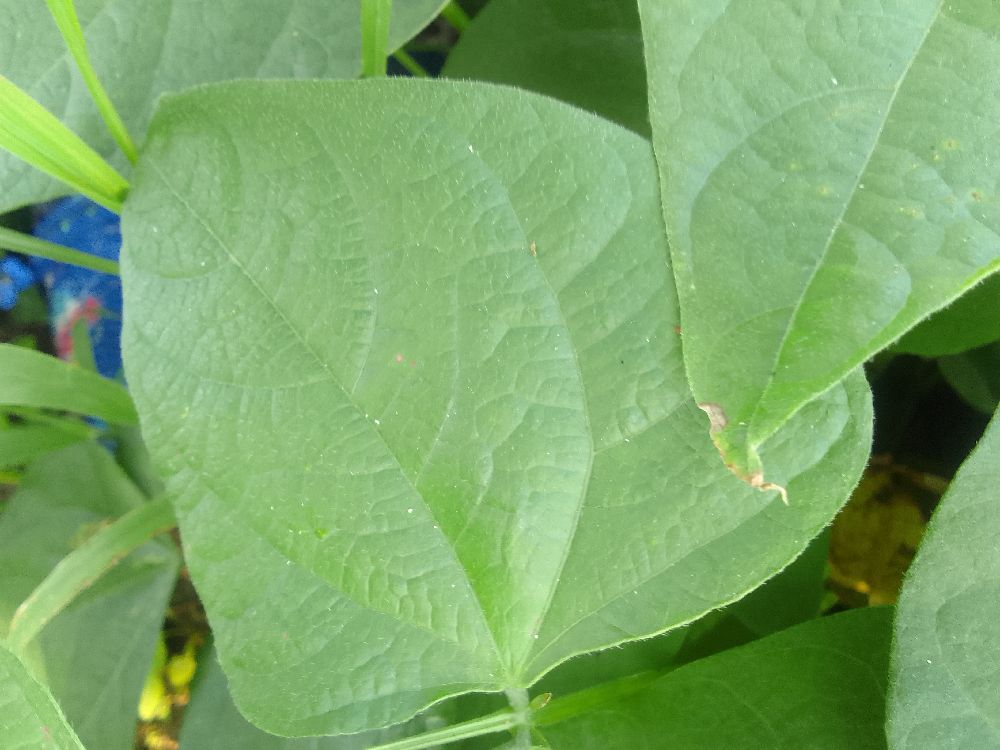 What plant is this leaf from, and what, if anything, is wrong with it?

common bean, healthy
